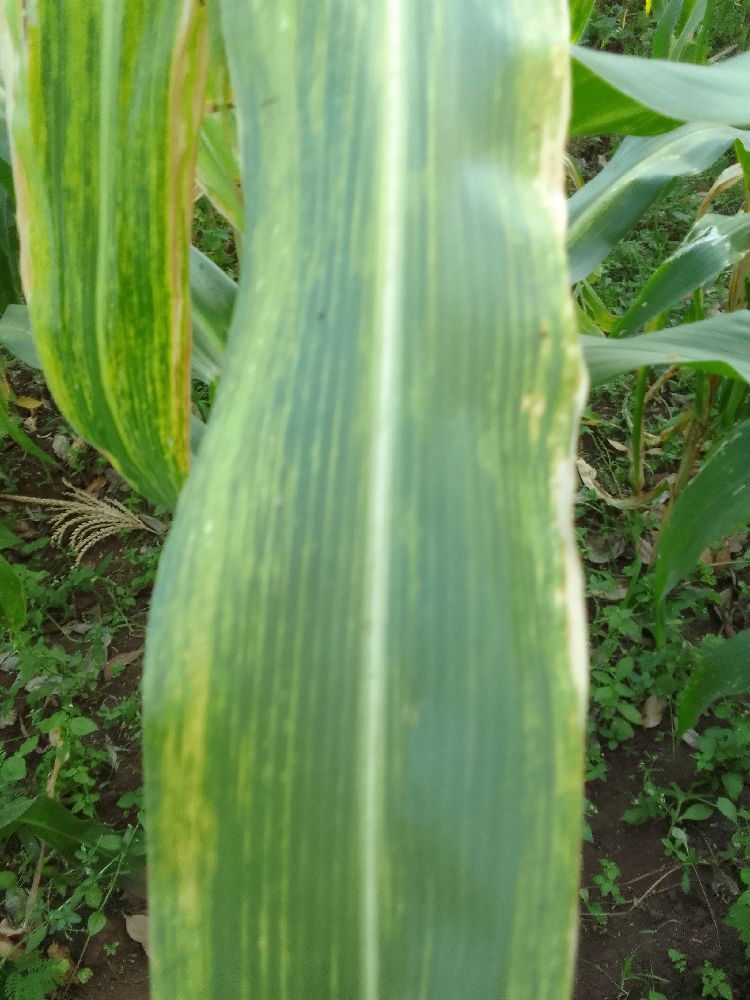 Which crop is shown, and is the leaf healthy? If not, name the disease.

maize, maize lethal necrosis
